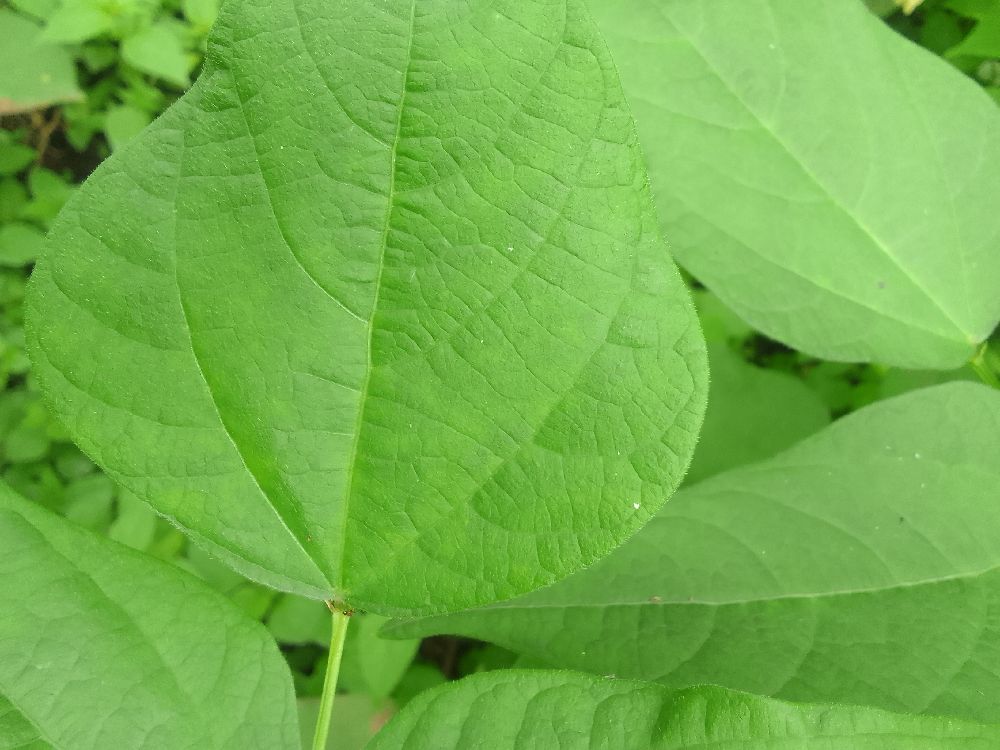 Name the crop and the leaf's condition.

common bean, healthy
